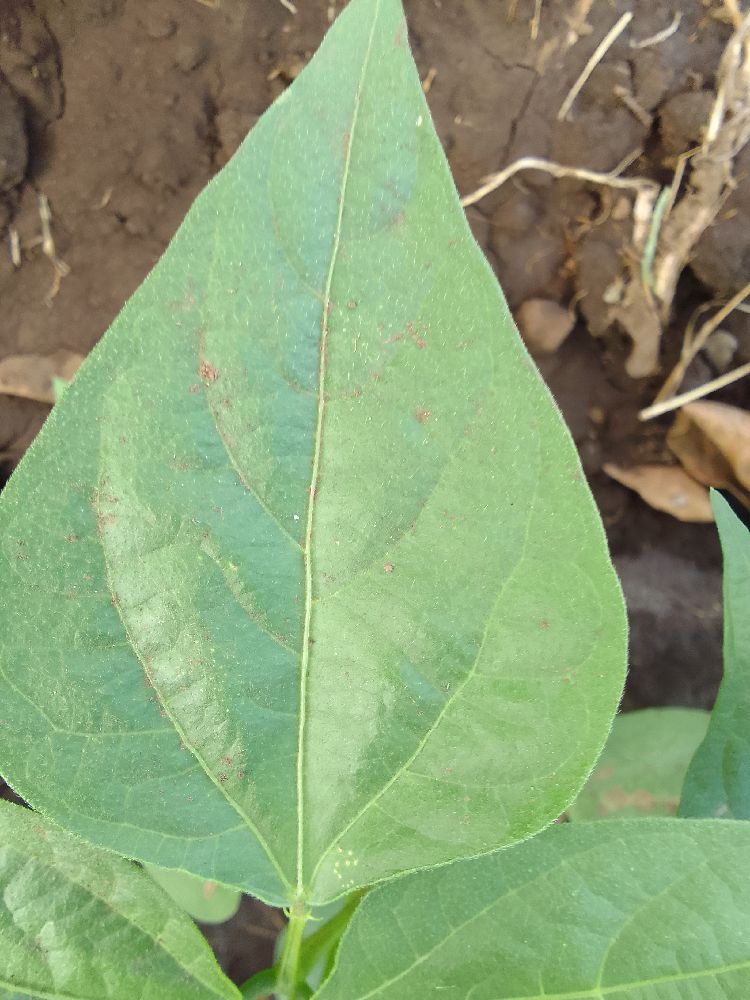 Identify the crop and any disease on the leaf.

common bean, healthy
